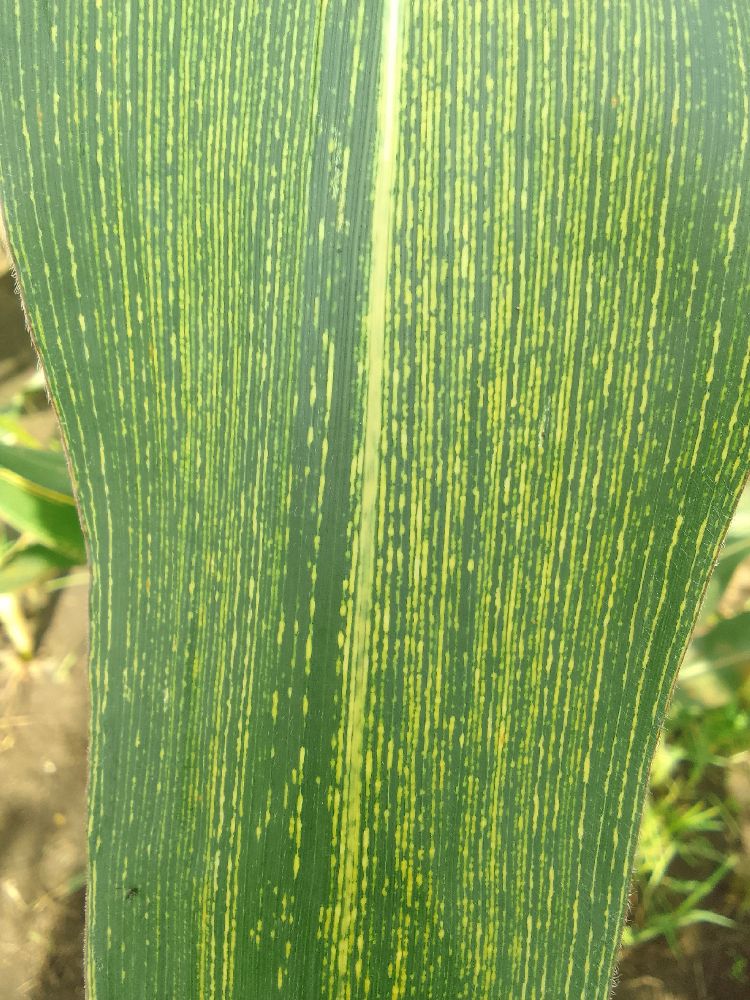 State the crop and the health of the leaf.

maize, maize streak virus
